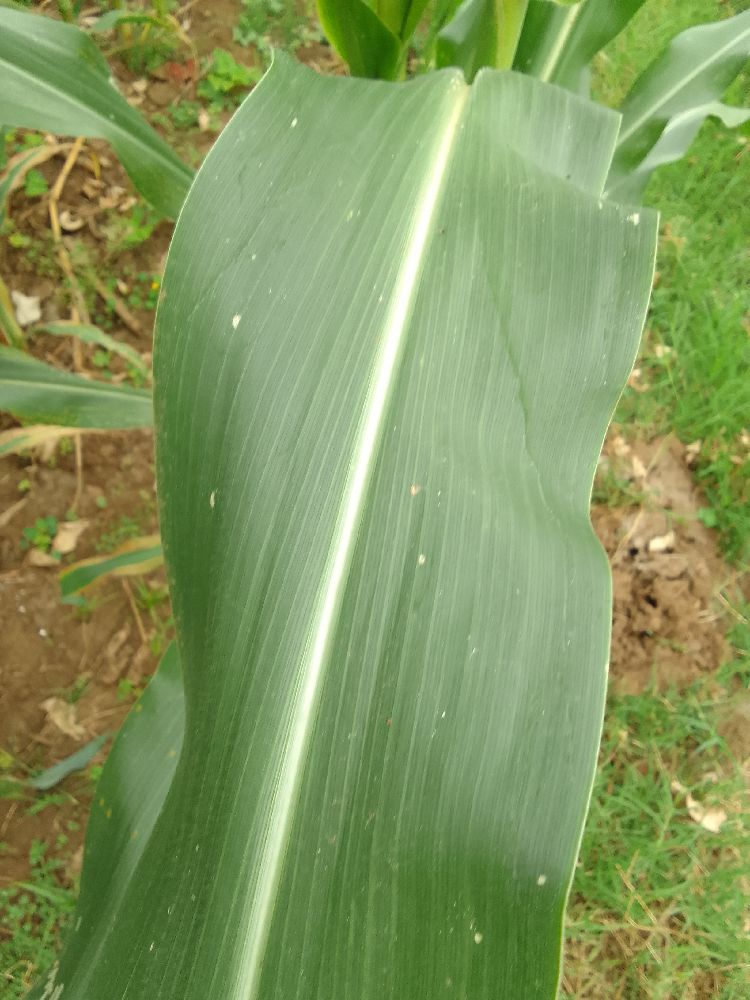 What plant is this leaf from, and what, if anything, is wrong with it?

maize, healthy
